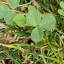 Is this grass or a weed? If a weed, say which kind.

unstructured weed
